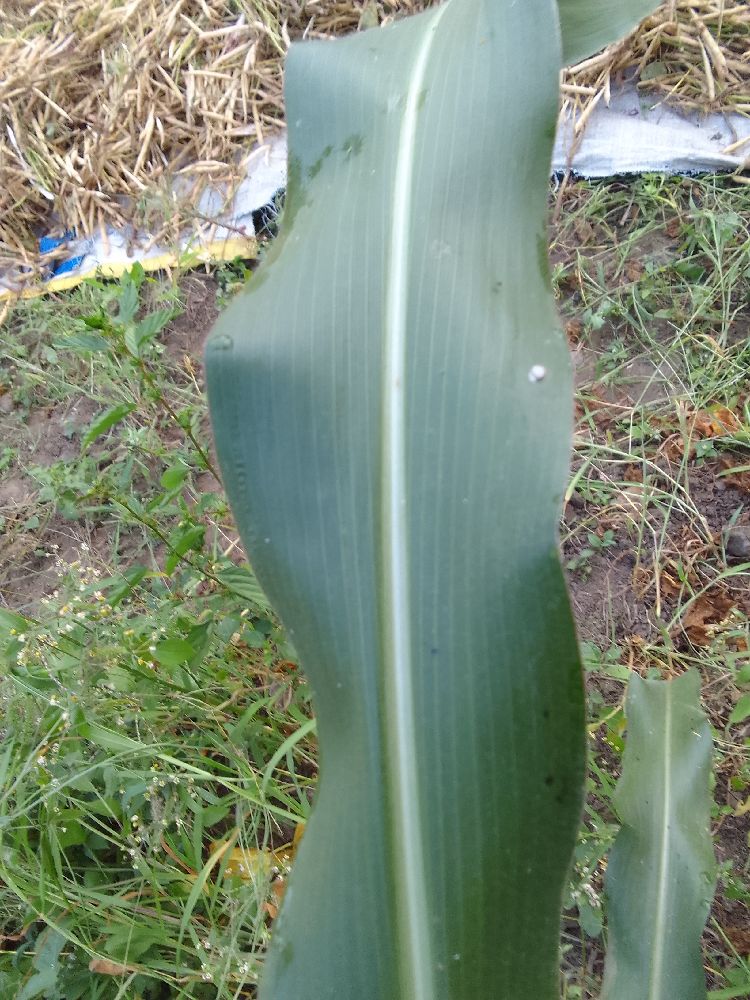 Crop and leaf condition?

maize, healthy
